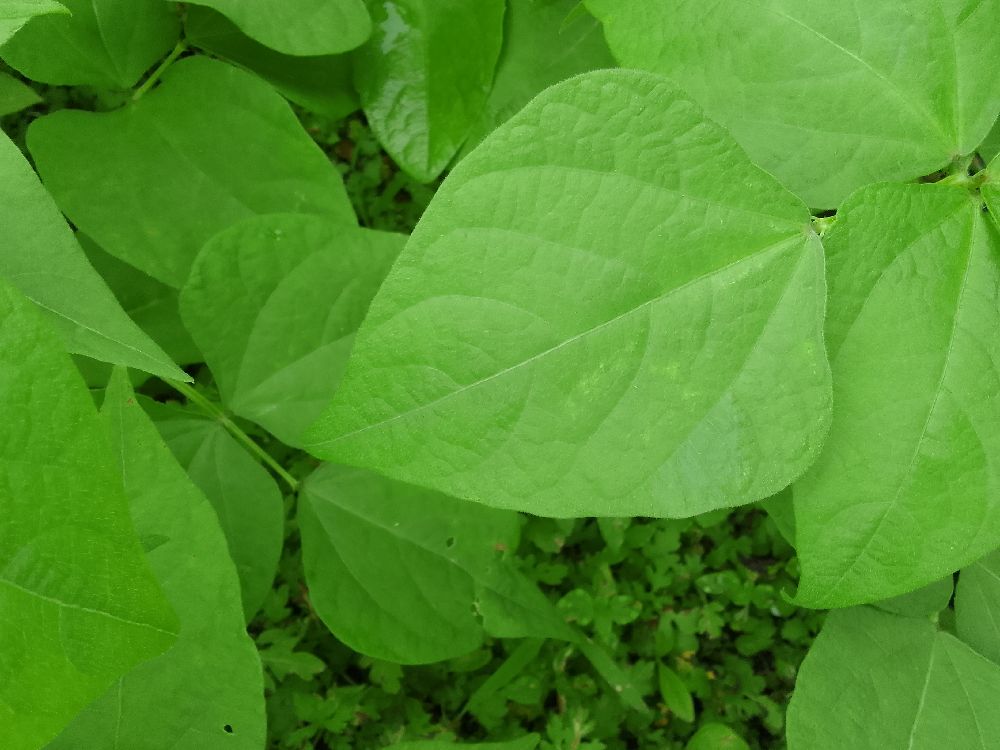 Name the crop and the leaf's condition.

common bean, healthy
